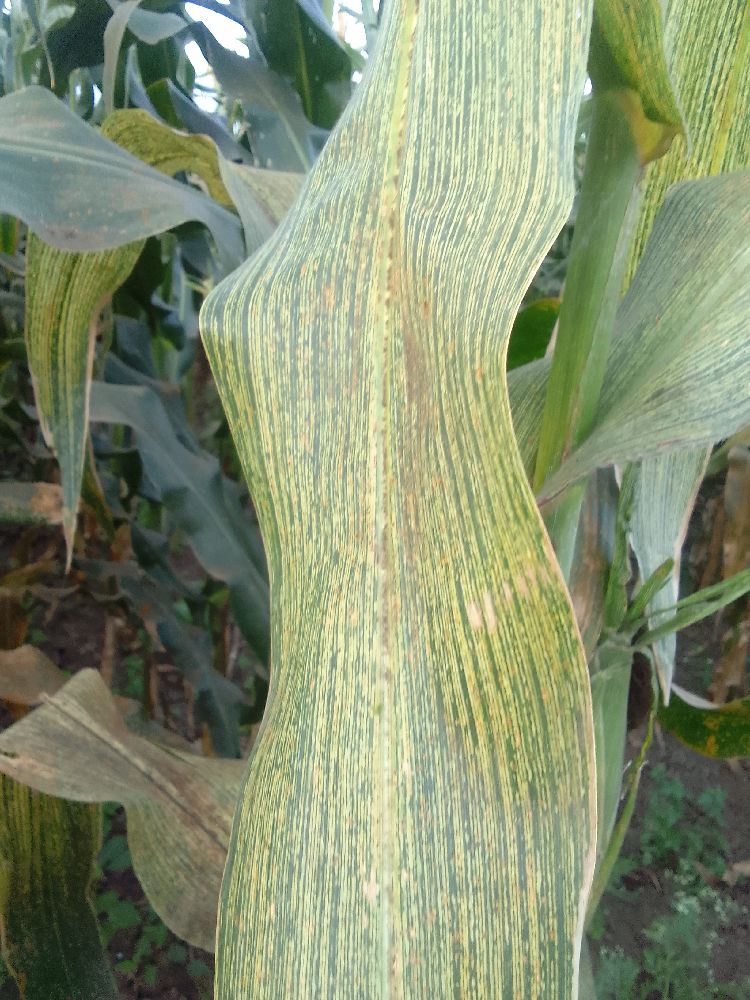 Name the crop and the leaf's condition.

maize, maize streak virus
